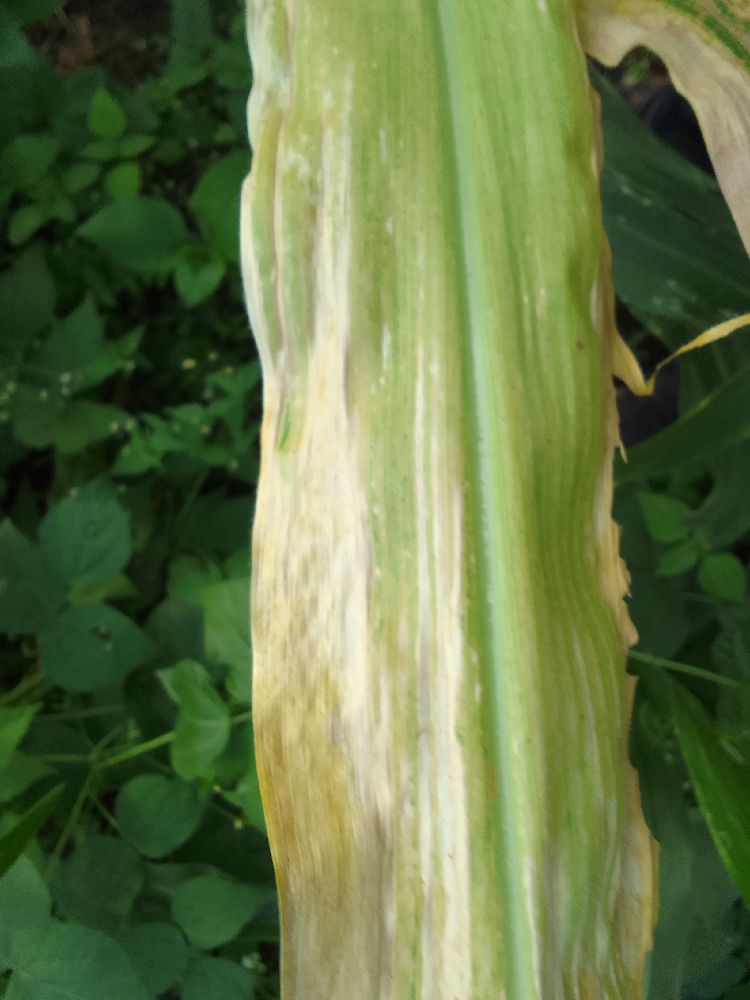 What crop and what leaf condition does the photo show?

maize, maize lethal necrosis
